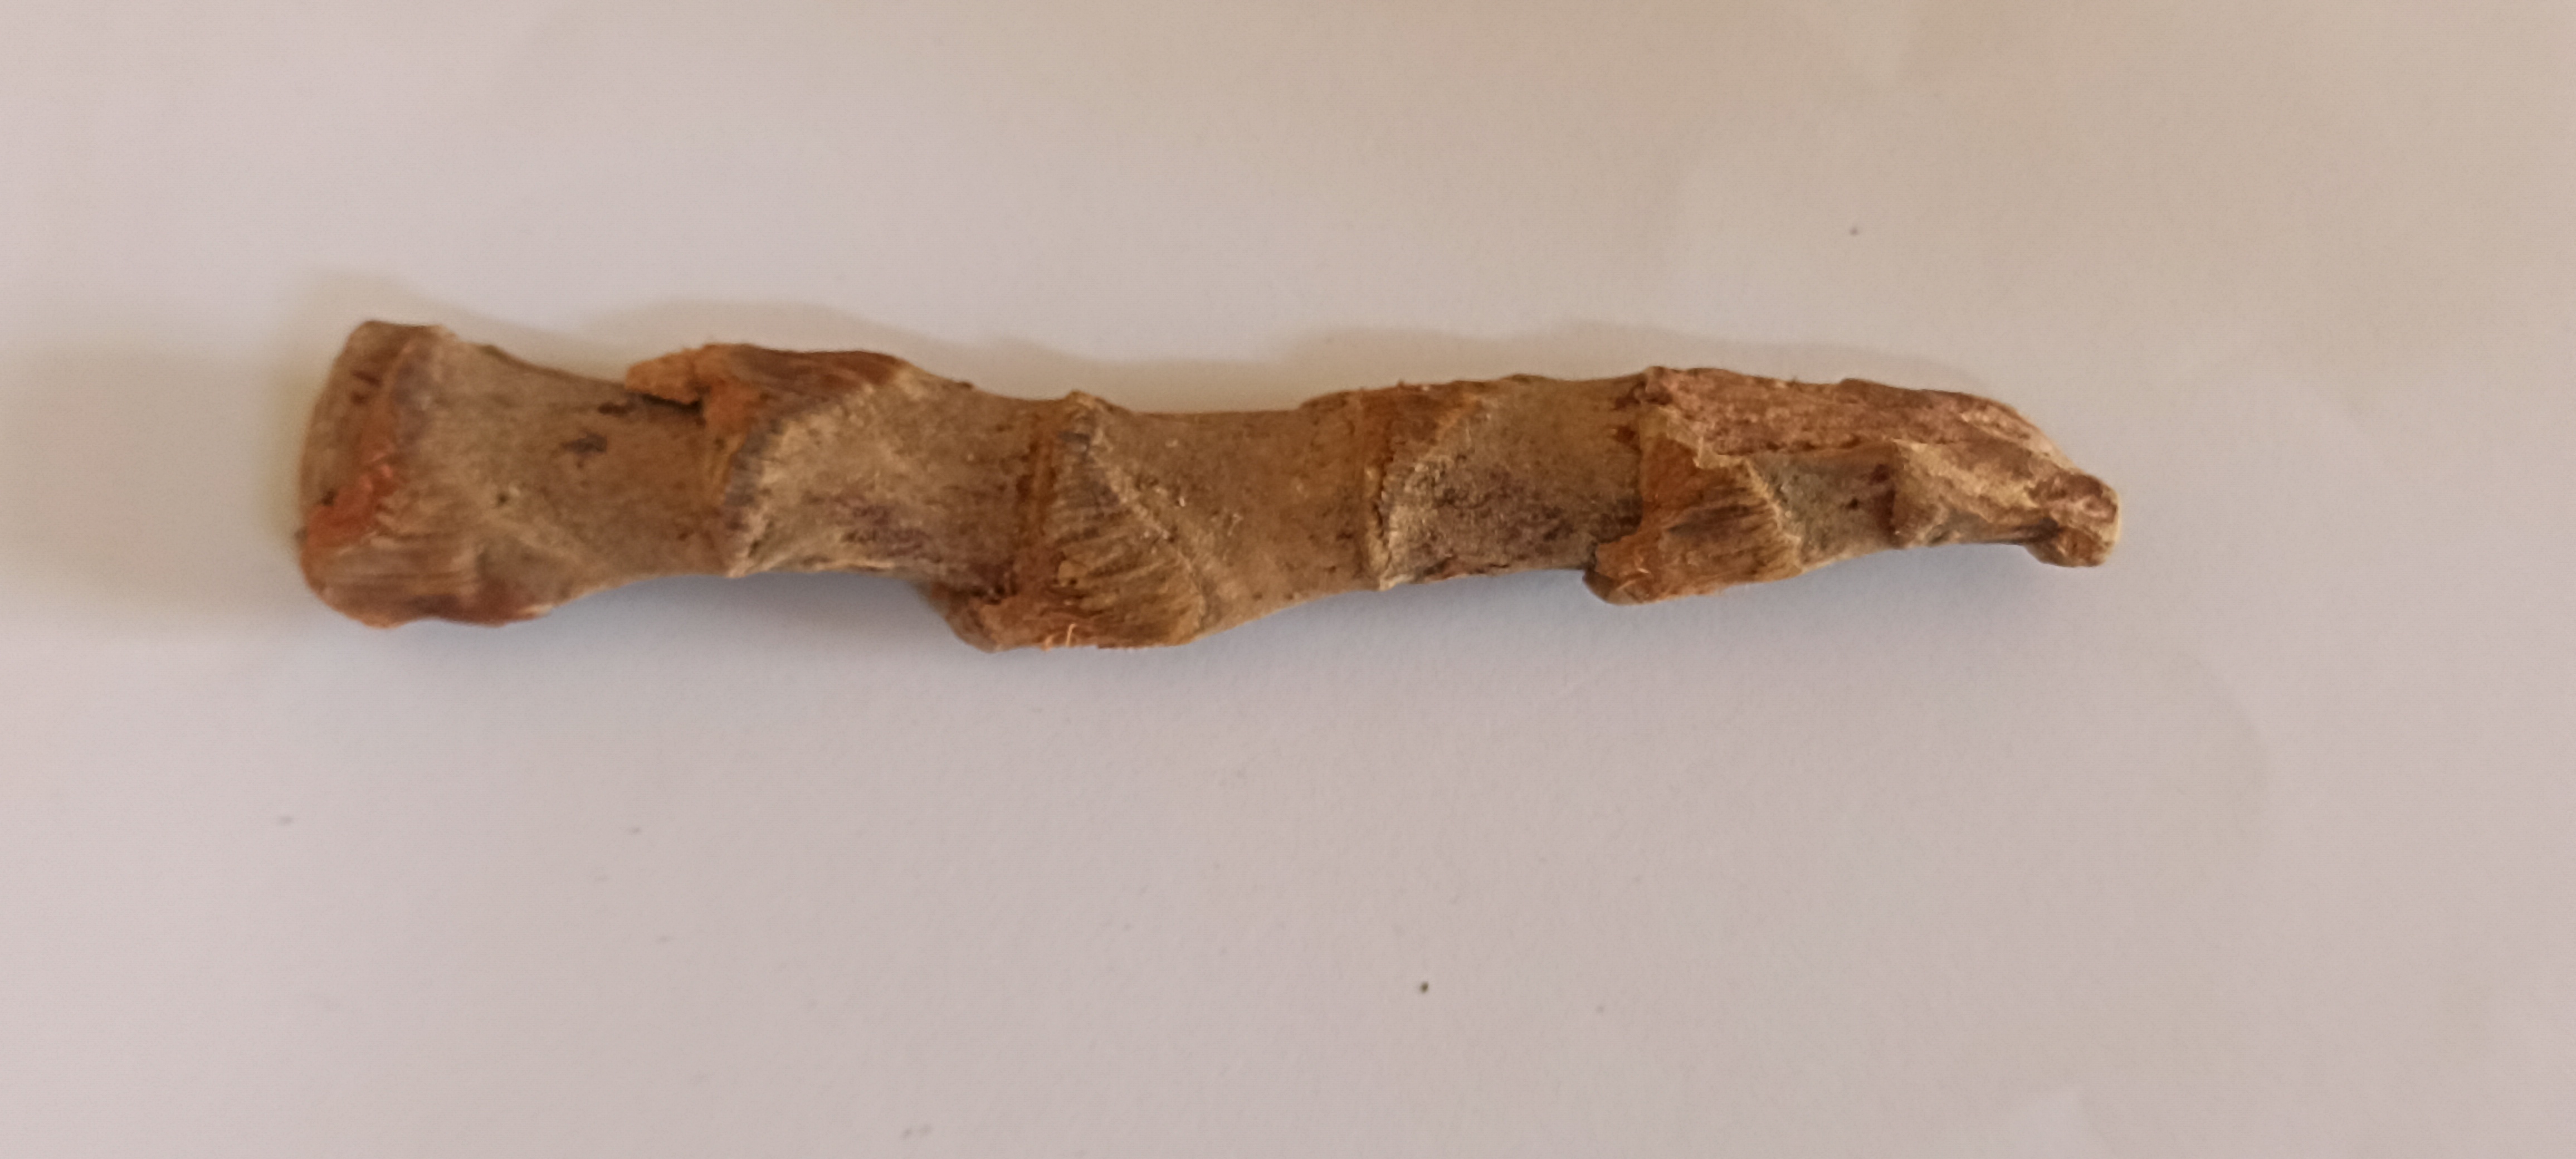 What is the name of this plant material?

vekhand
